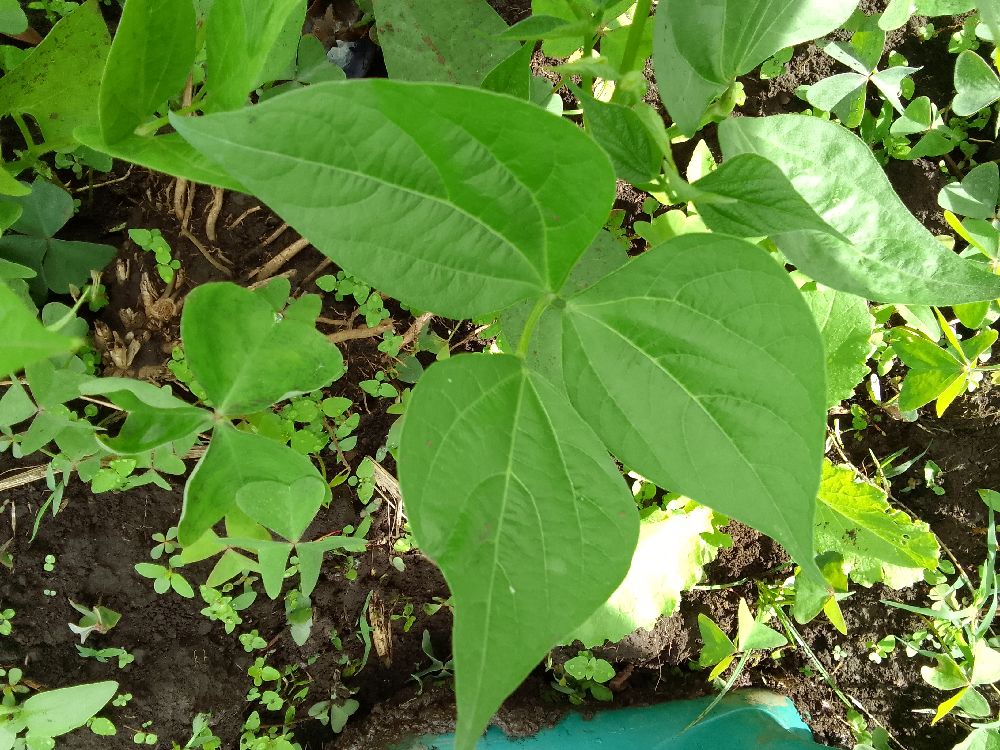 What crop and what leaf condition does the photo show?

common bean, healthy
